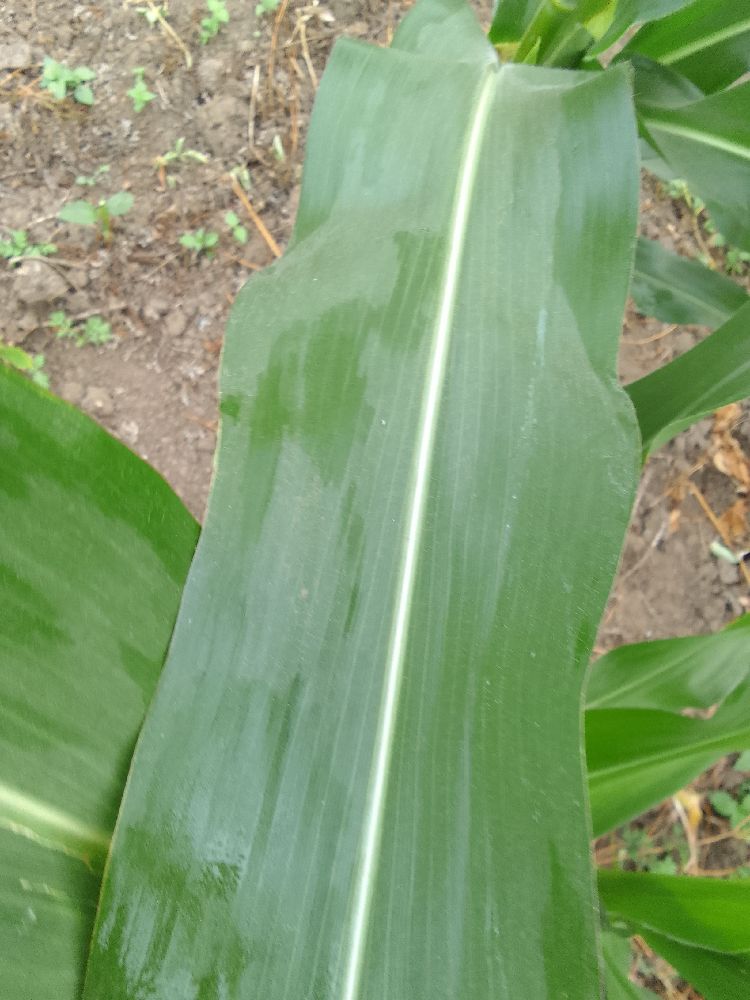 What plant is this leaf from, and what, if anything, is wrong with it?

maize, healthy
